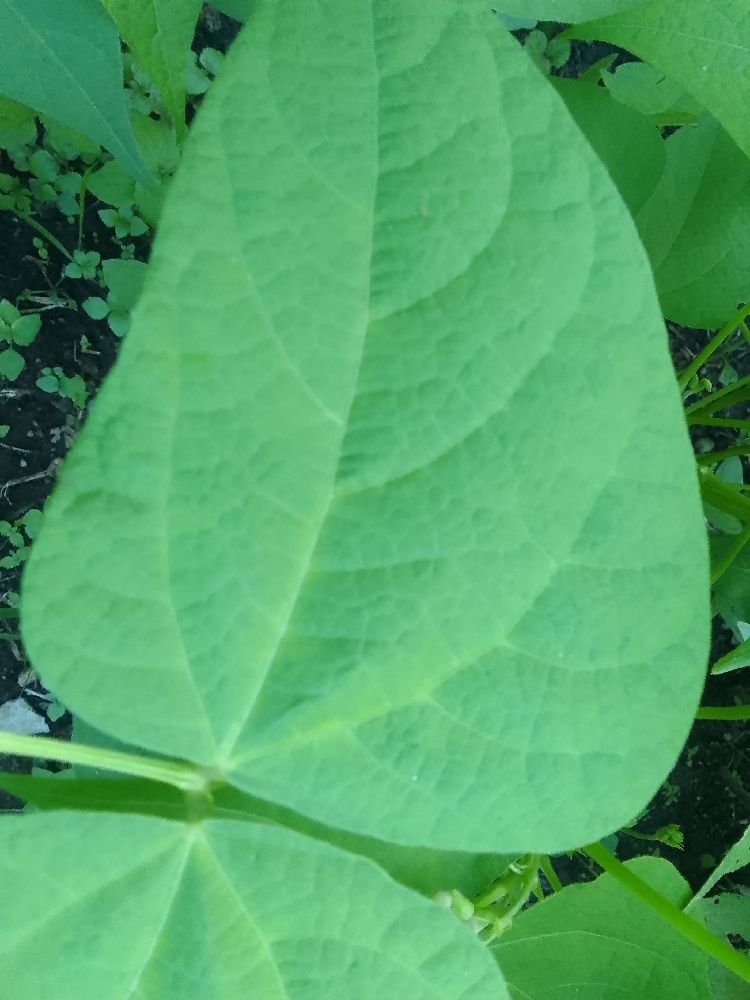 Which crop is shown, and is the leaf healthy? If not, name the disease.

common bean, healthy
